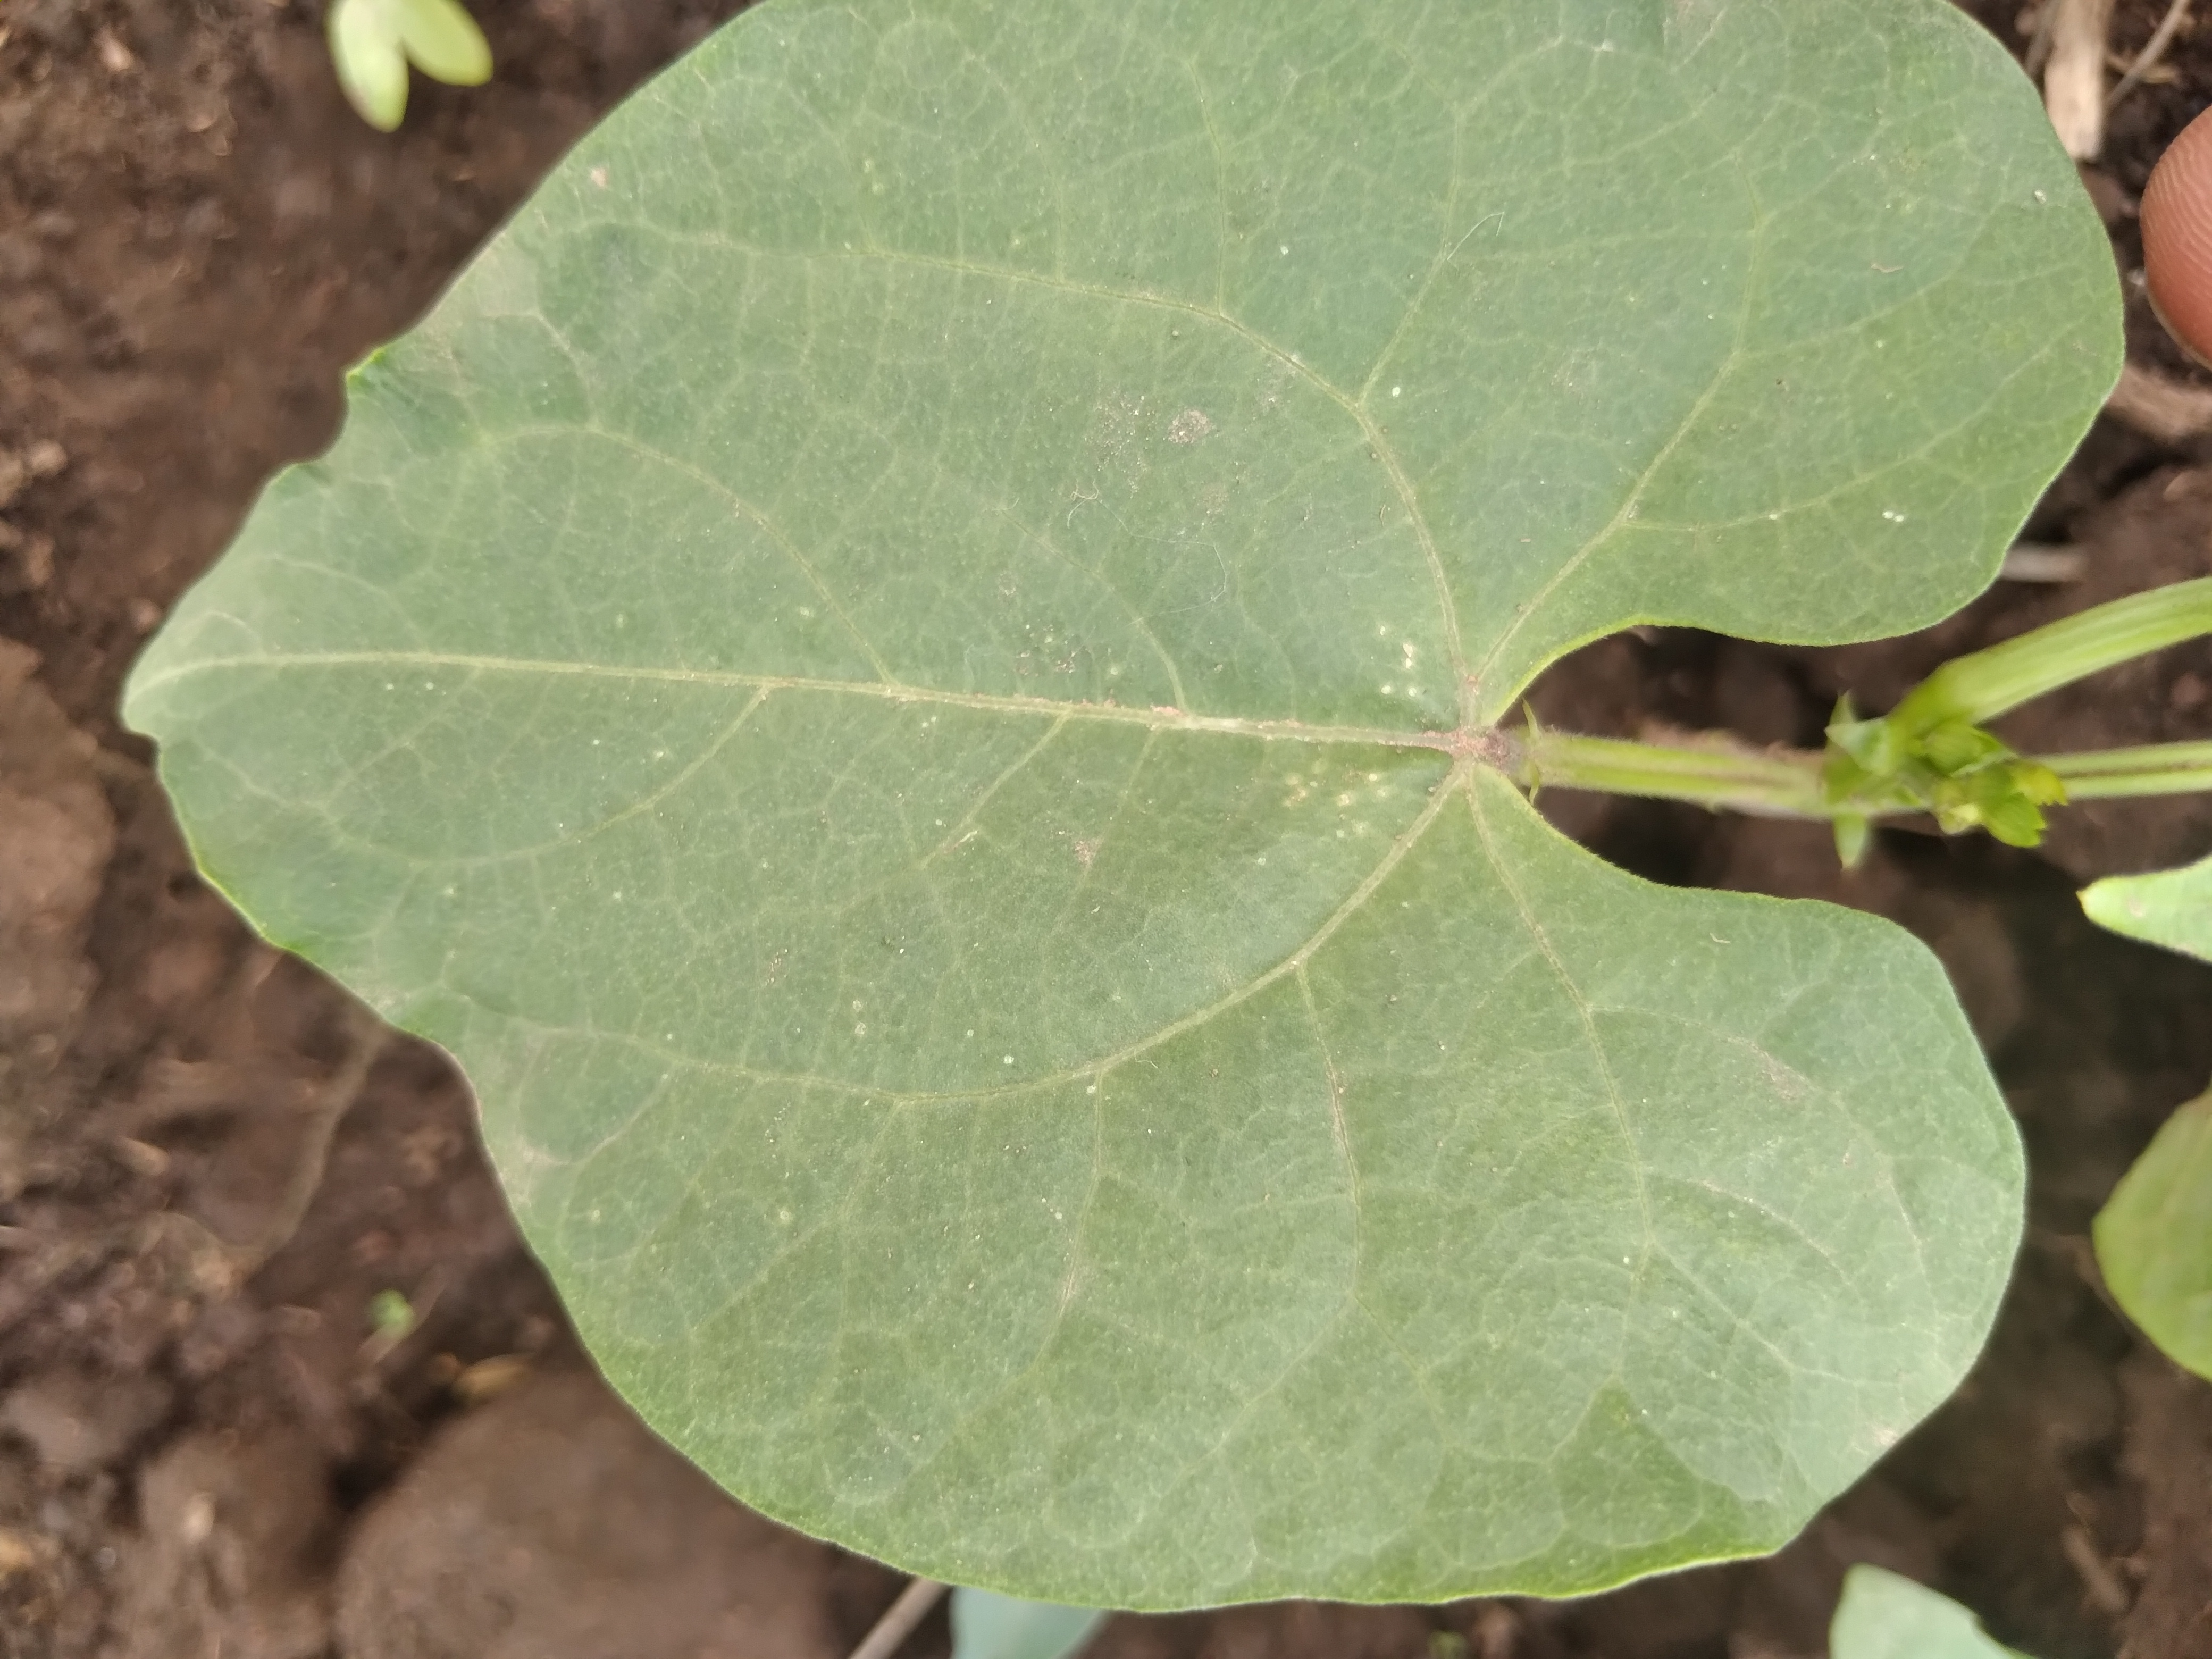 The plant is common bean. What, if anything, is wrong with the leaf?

healthy
